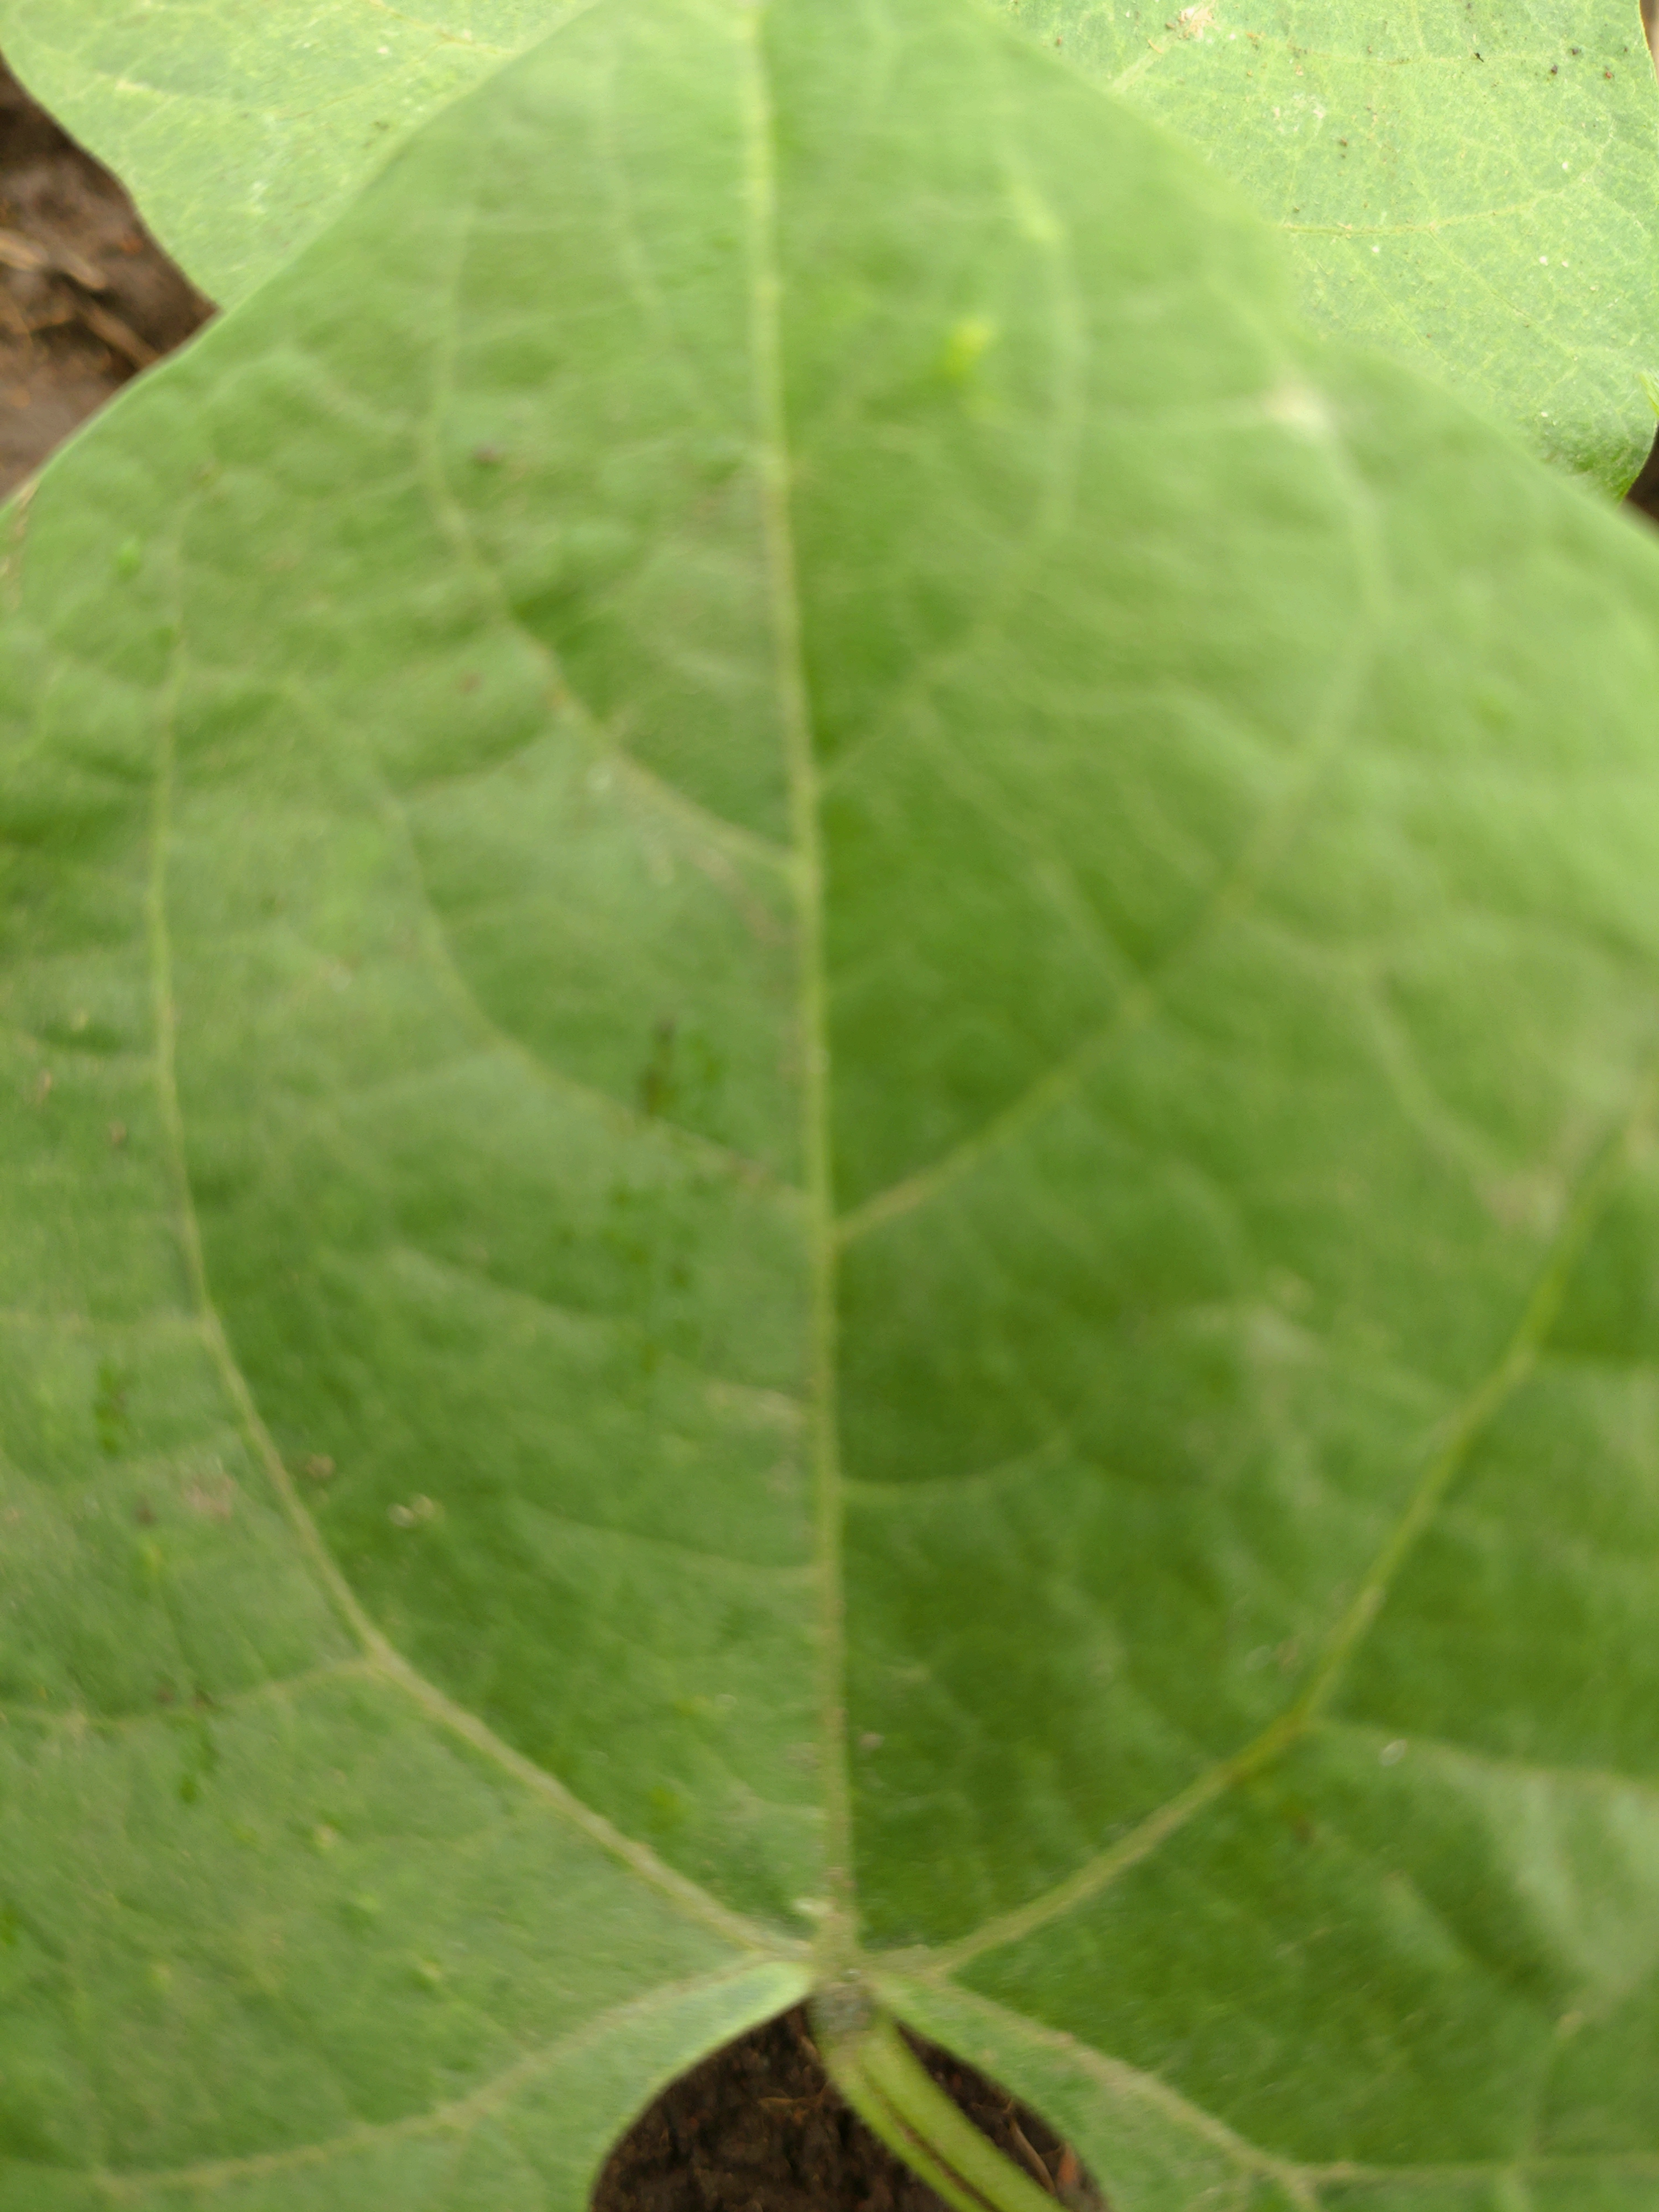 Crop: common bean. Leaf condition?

healthy
